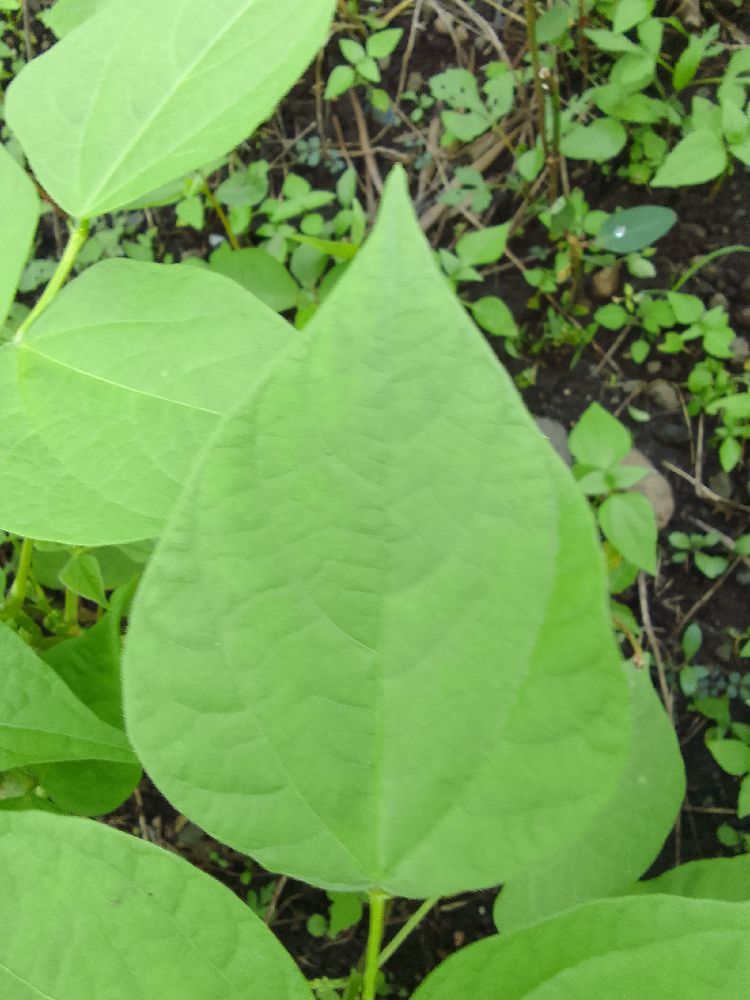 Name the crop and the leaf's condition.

common bean, healthy
